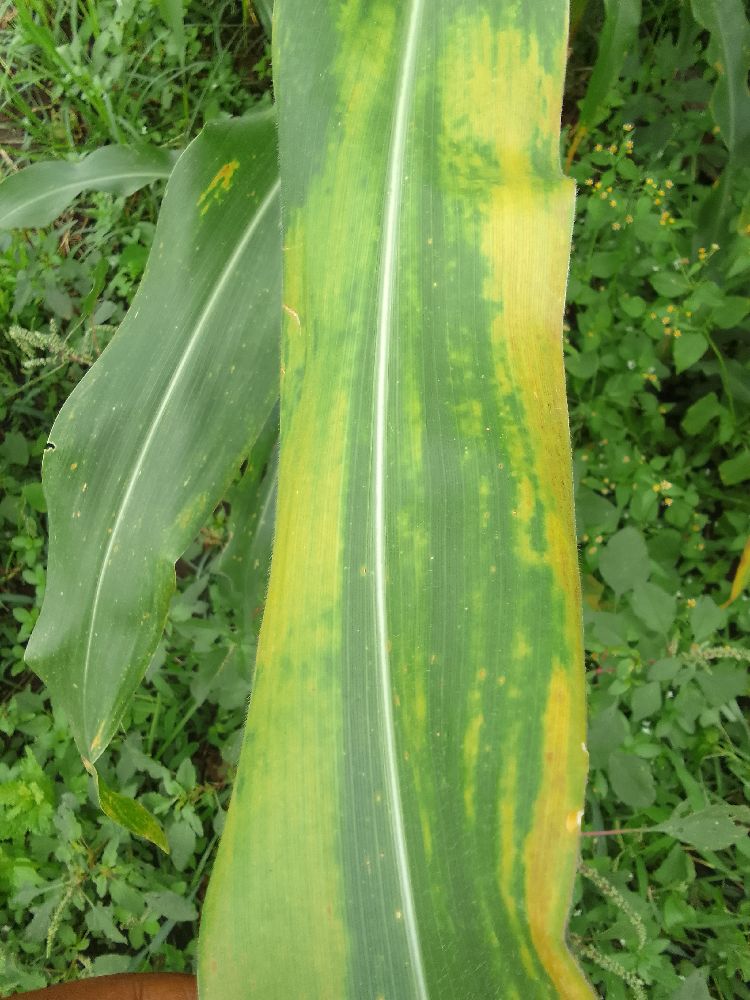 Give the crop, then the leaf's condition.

maize, maize lethal necrosis
